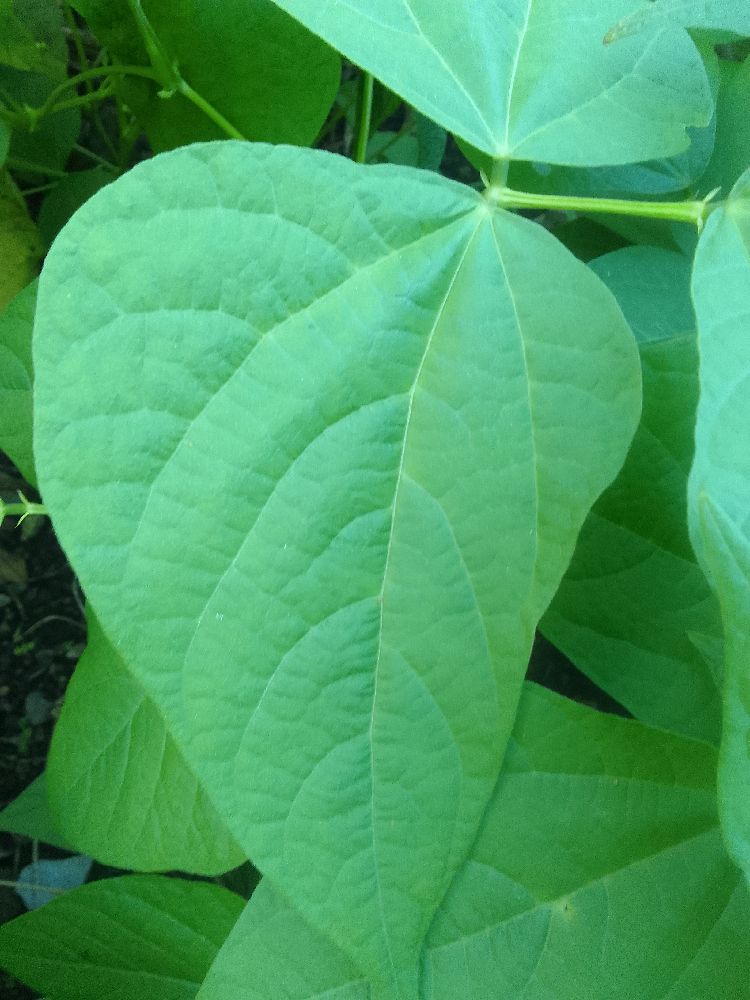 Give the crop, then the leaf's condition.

common bean, healthy
